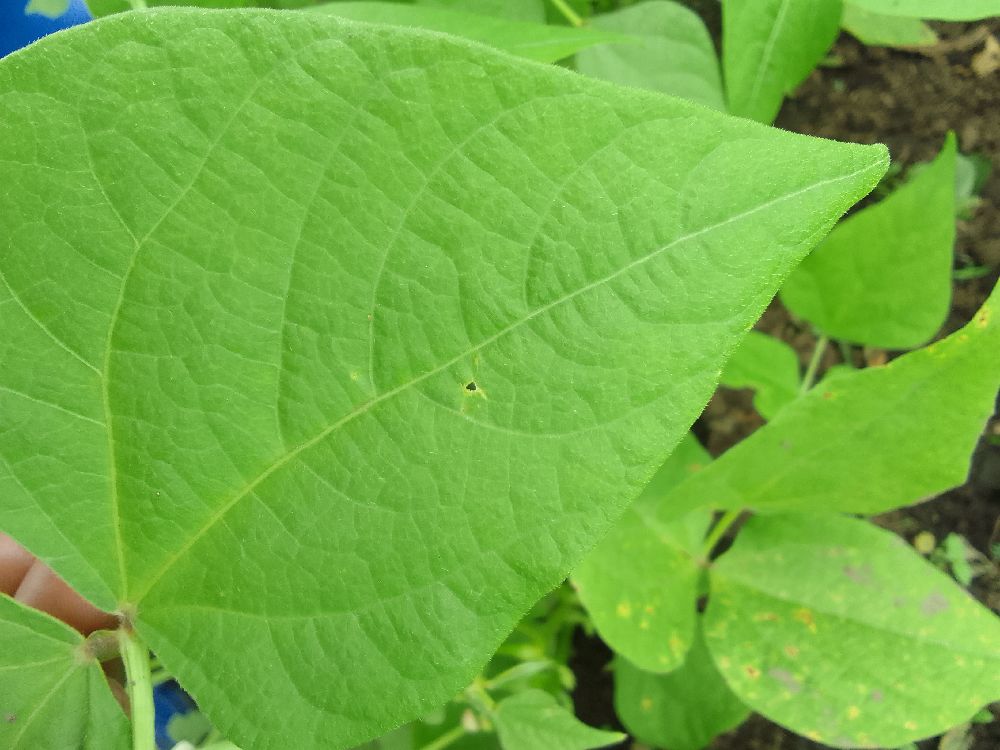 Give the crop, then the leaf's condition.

common bean, healthy
